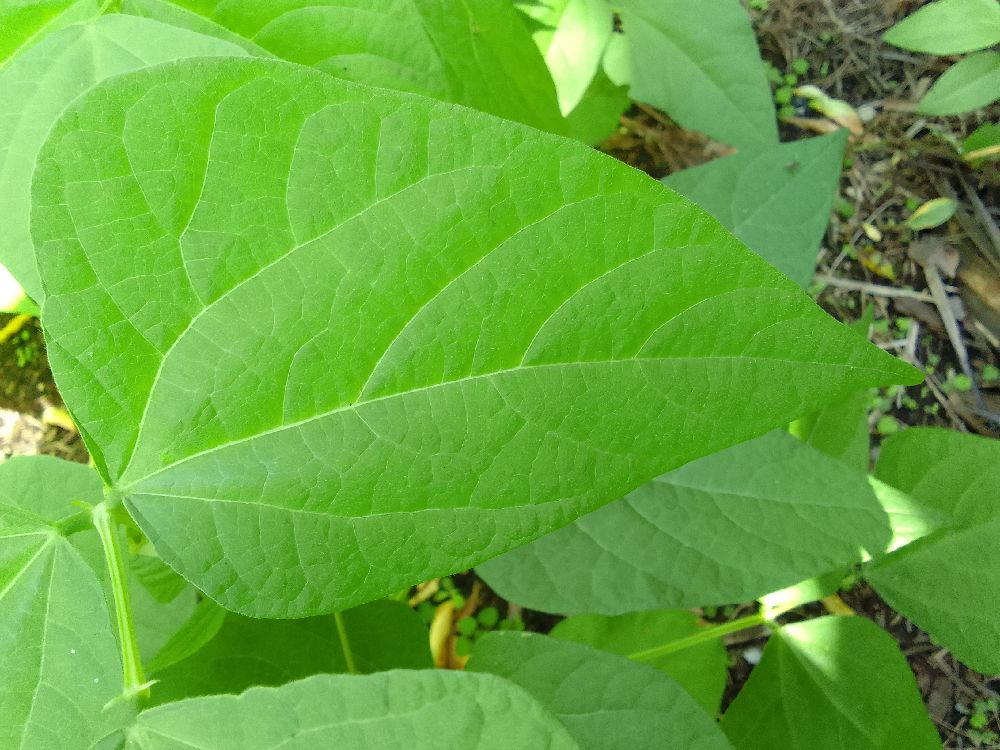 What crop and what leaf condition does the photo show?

common bean, healthy
